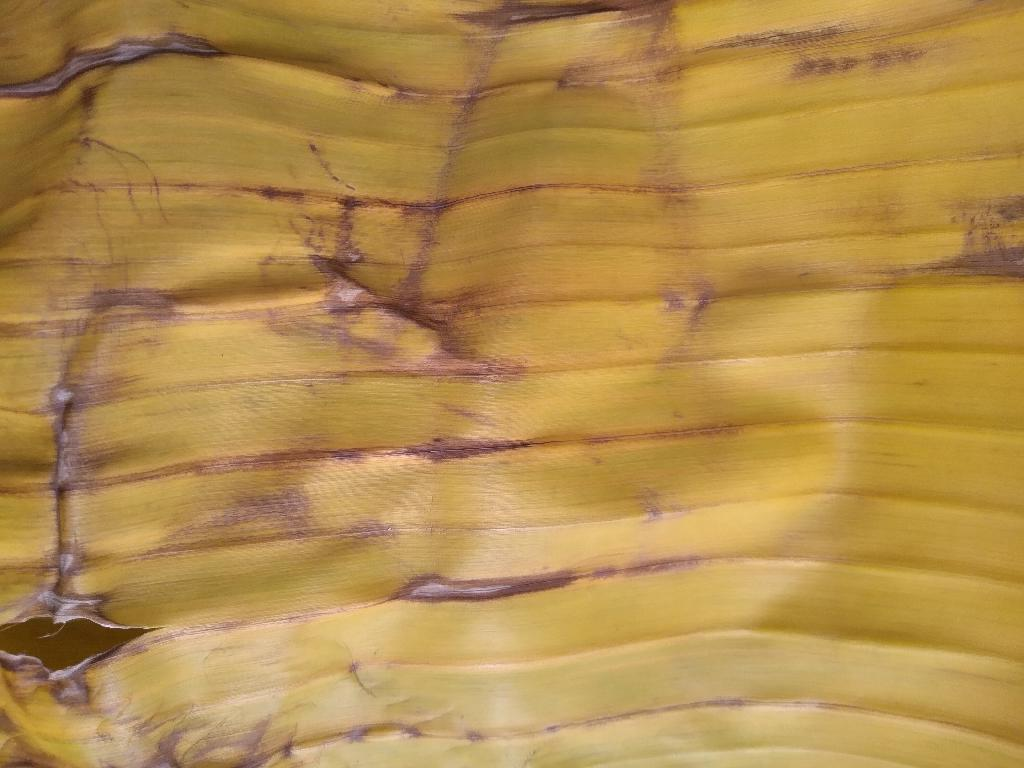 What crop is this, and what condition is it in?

banana, fusarium wilt race 1
